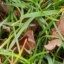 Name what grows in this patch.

grass
